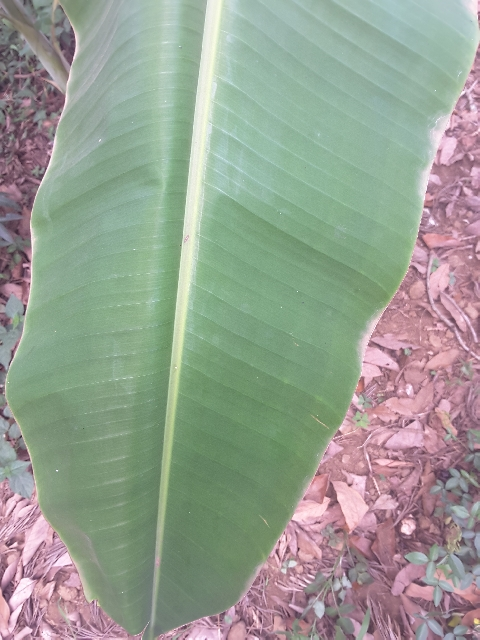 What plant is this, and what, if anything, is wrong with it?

banana, healthy
